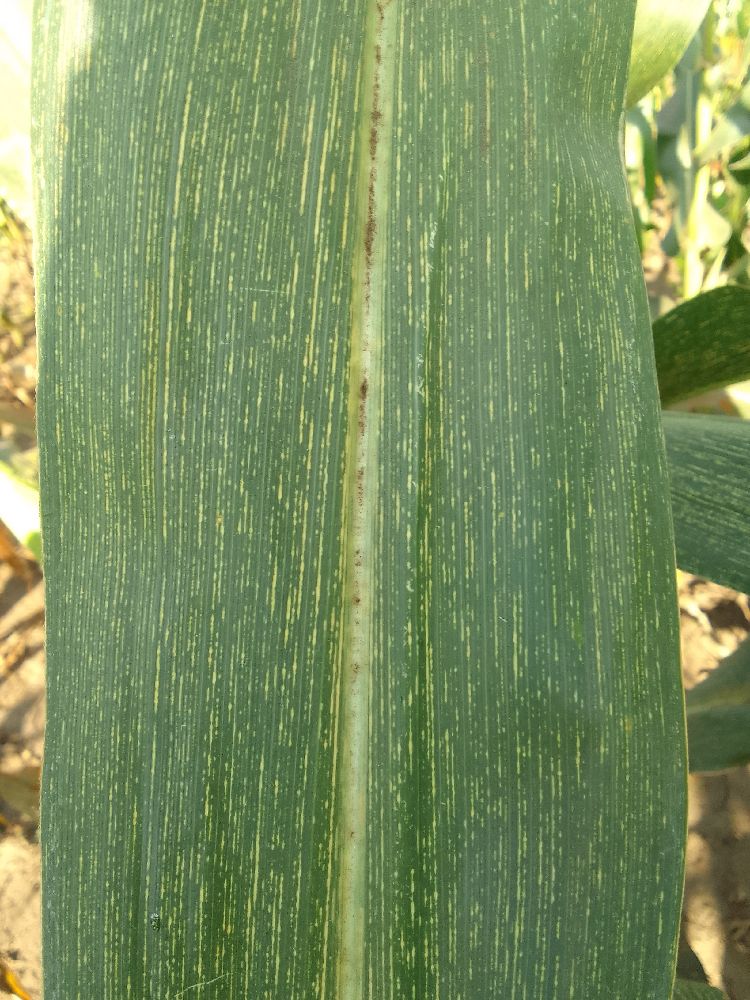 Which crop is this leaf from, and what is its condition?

maize, maize streak virus
